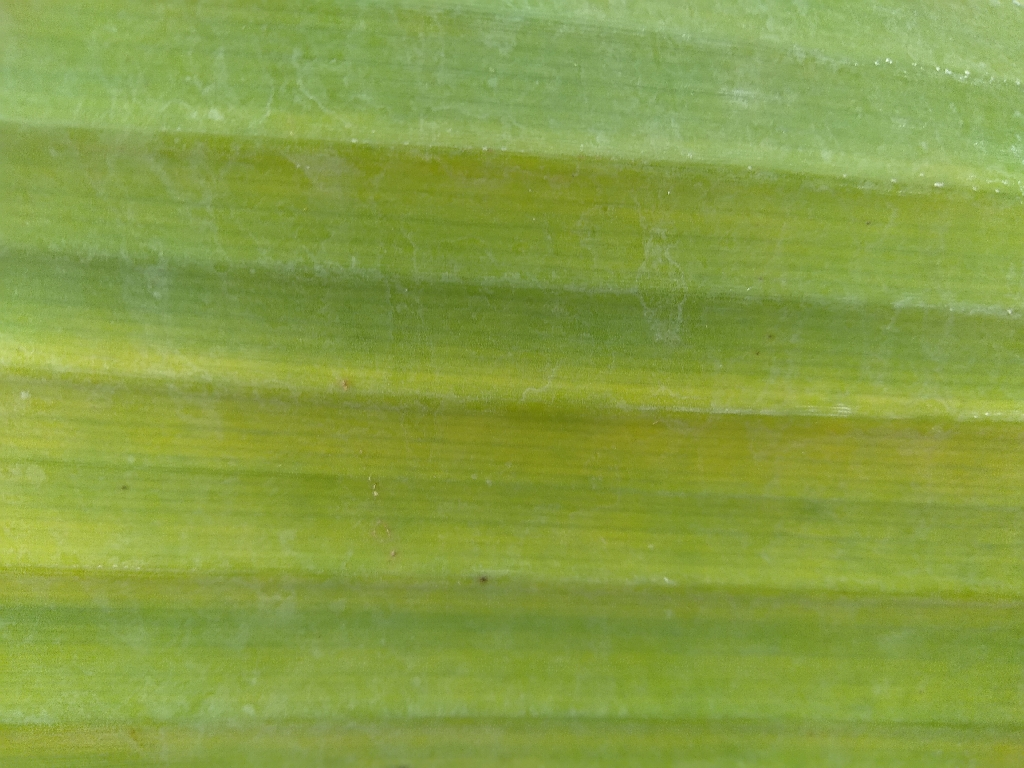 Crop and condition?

banana, fusarium wilt race 1
